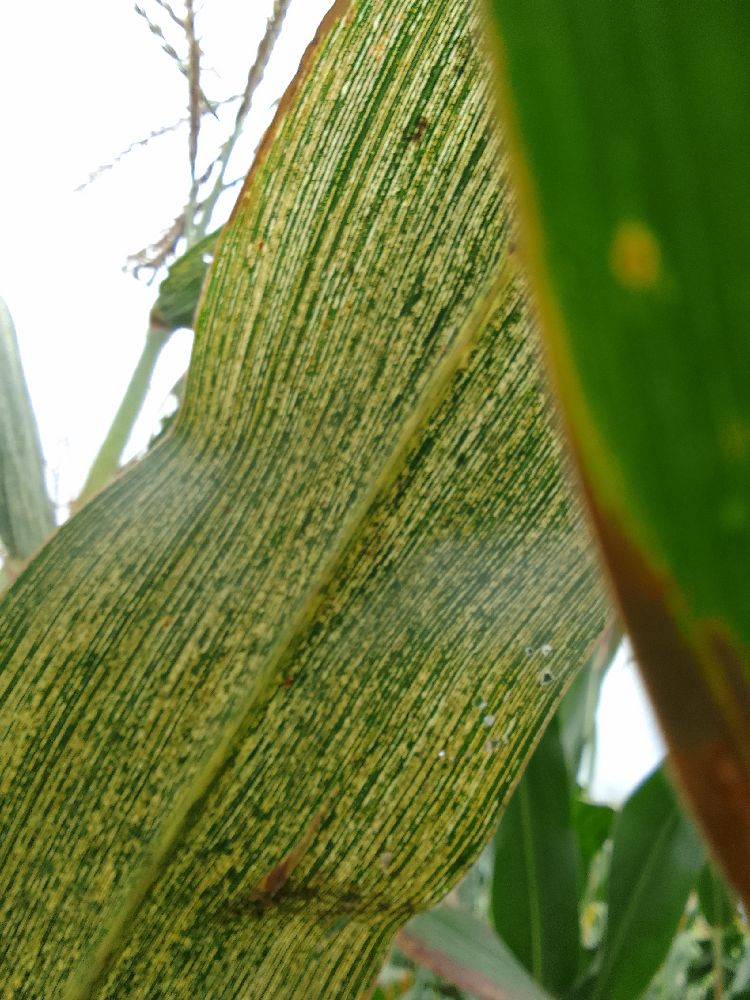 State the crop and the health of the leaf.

maize, maize streak virus
